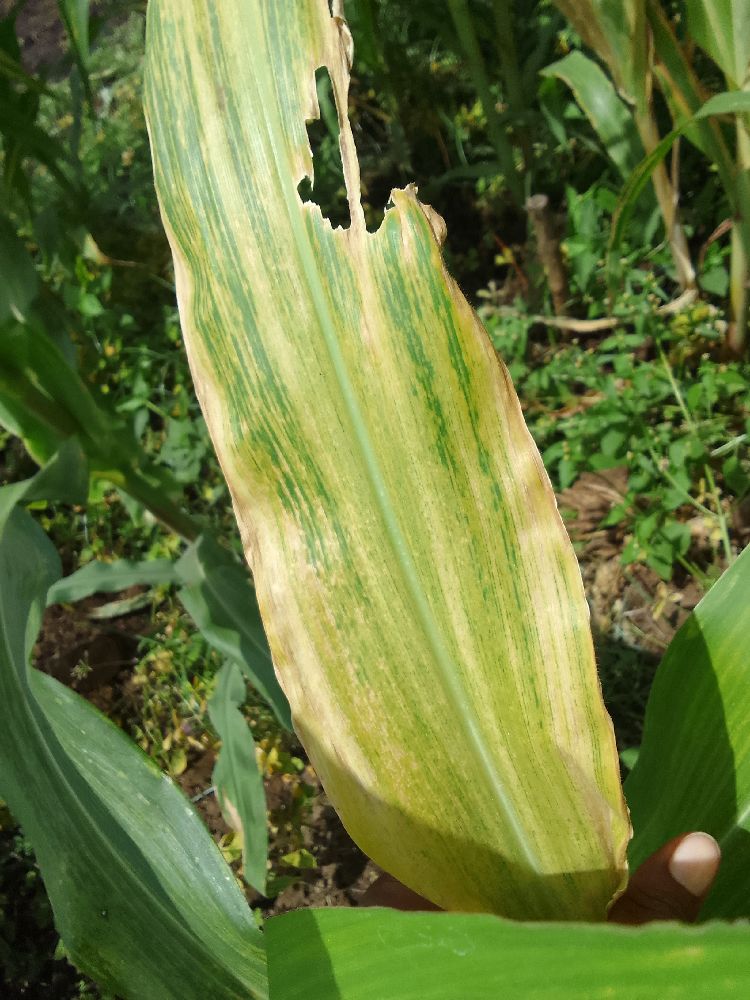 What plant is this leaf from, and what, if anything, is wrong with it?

maize, maize lethal necrosis
